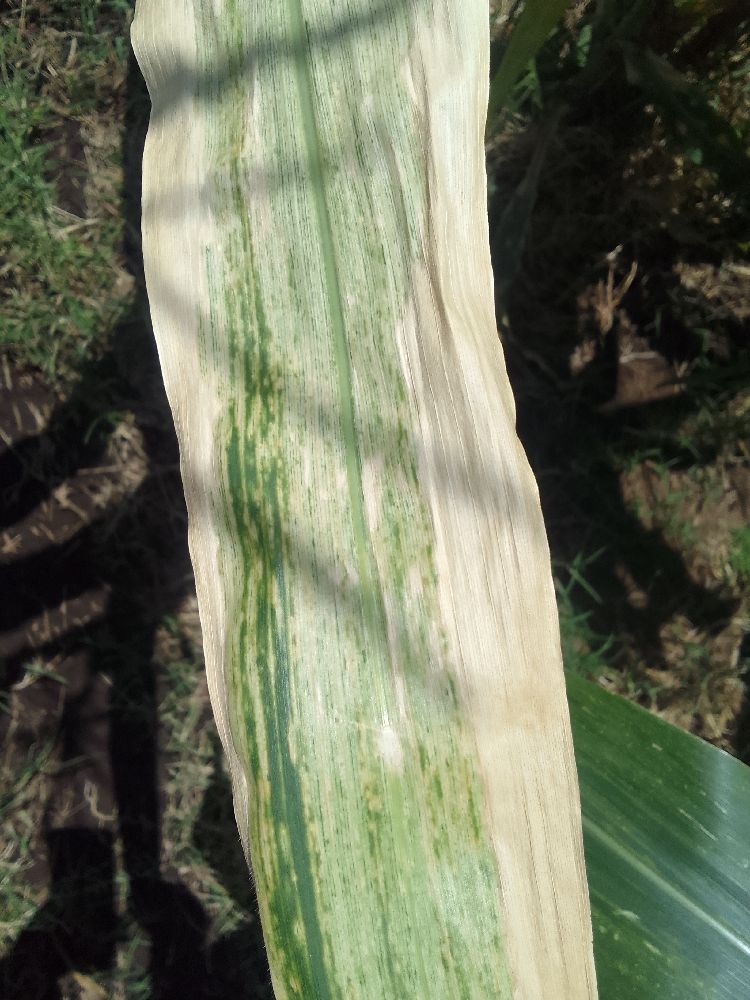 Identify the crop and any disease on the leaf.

maize, maize lethal necrosis
